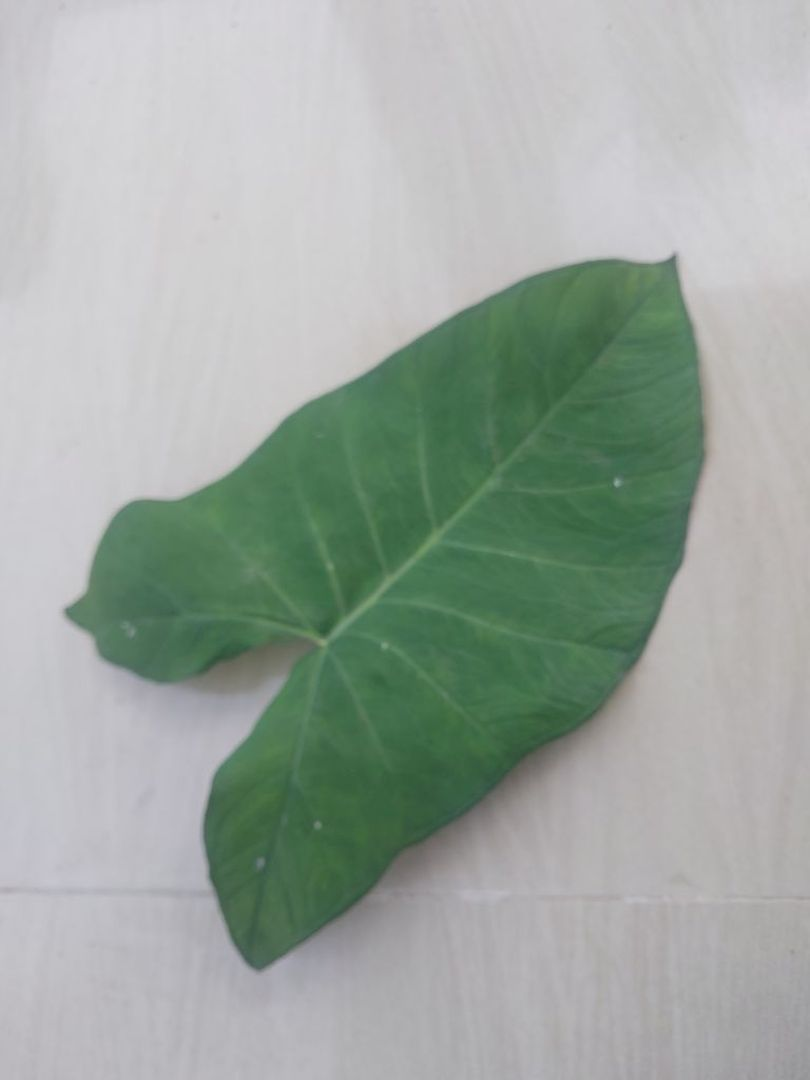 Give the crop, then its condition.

taro, healthy
